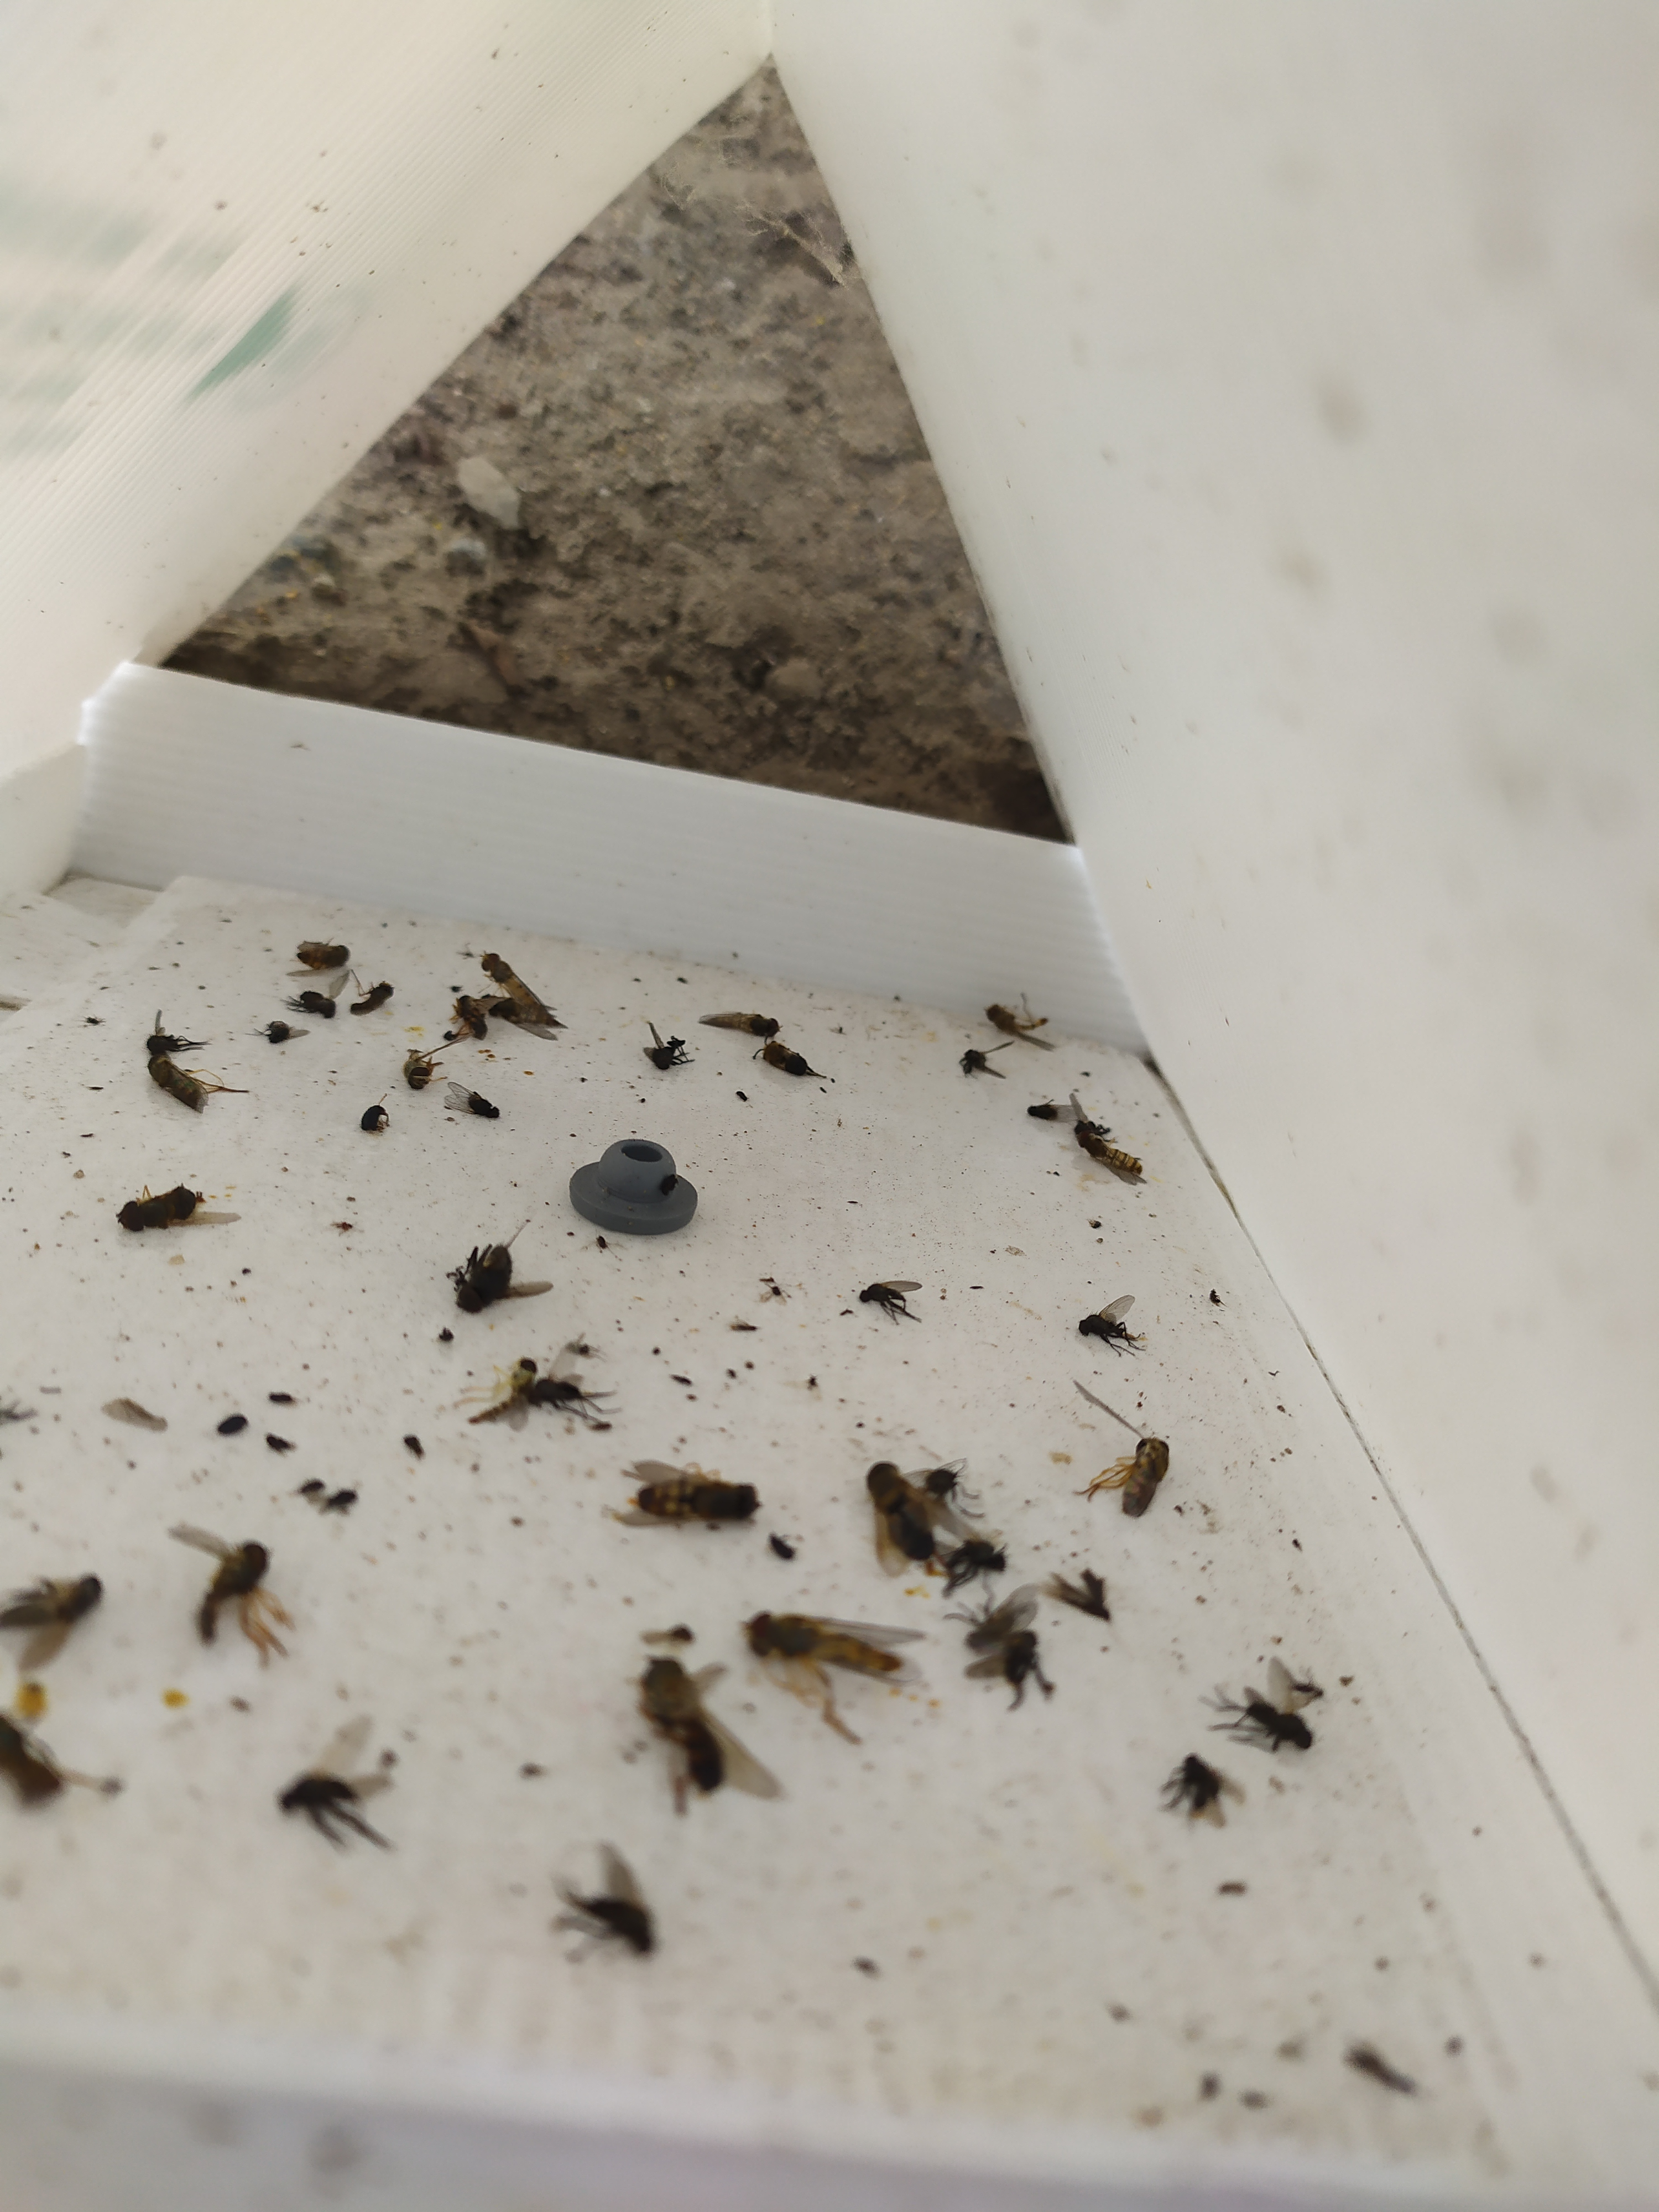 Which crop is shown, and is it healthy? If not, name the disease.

beet, unaffected
